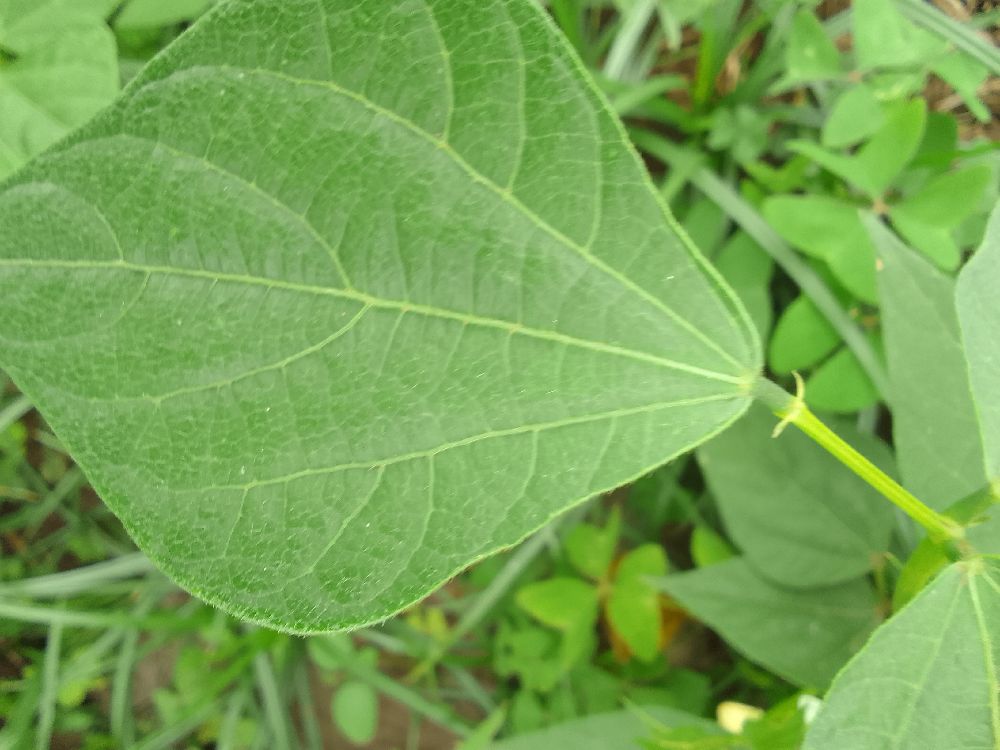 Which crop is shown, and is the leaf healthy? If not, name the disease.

common bean, healthy
